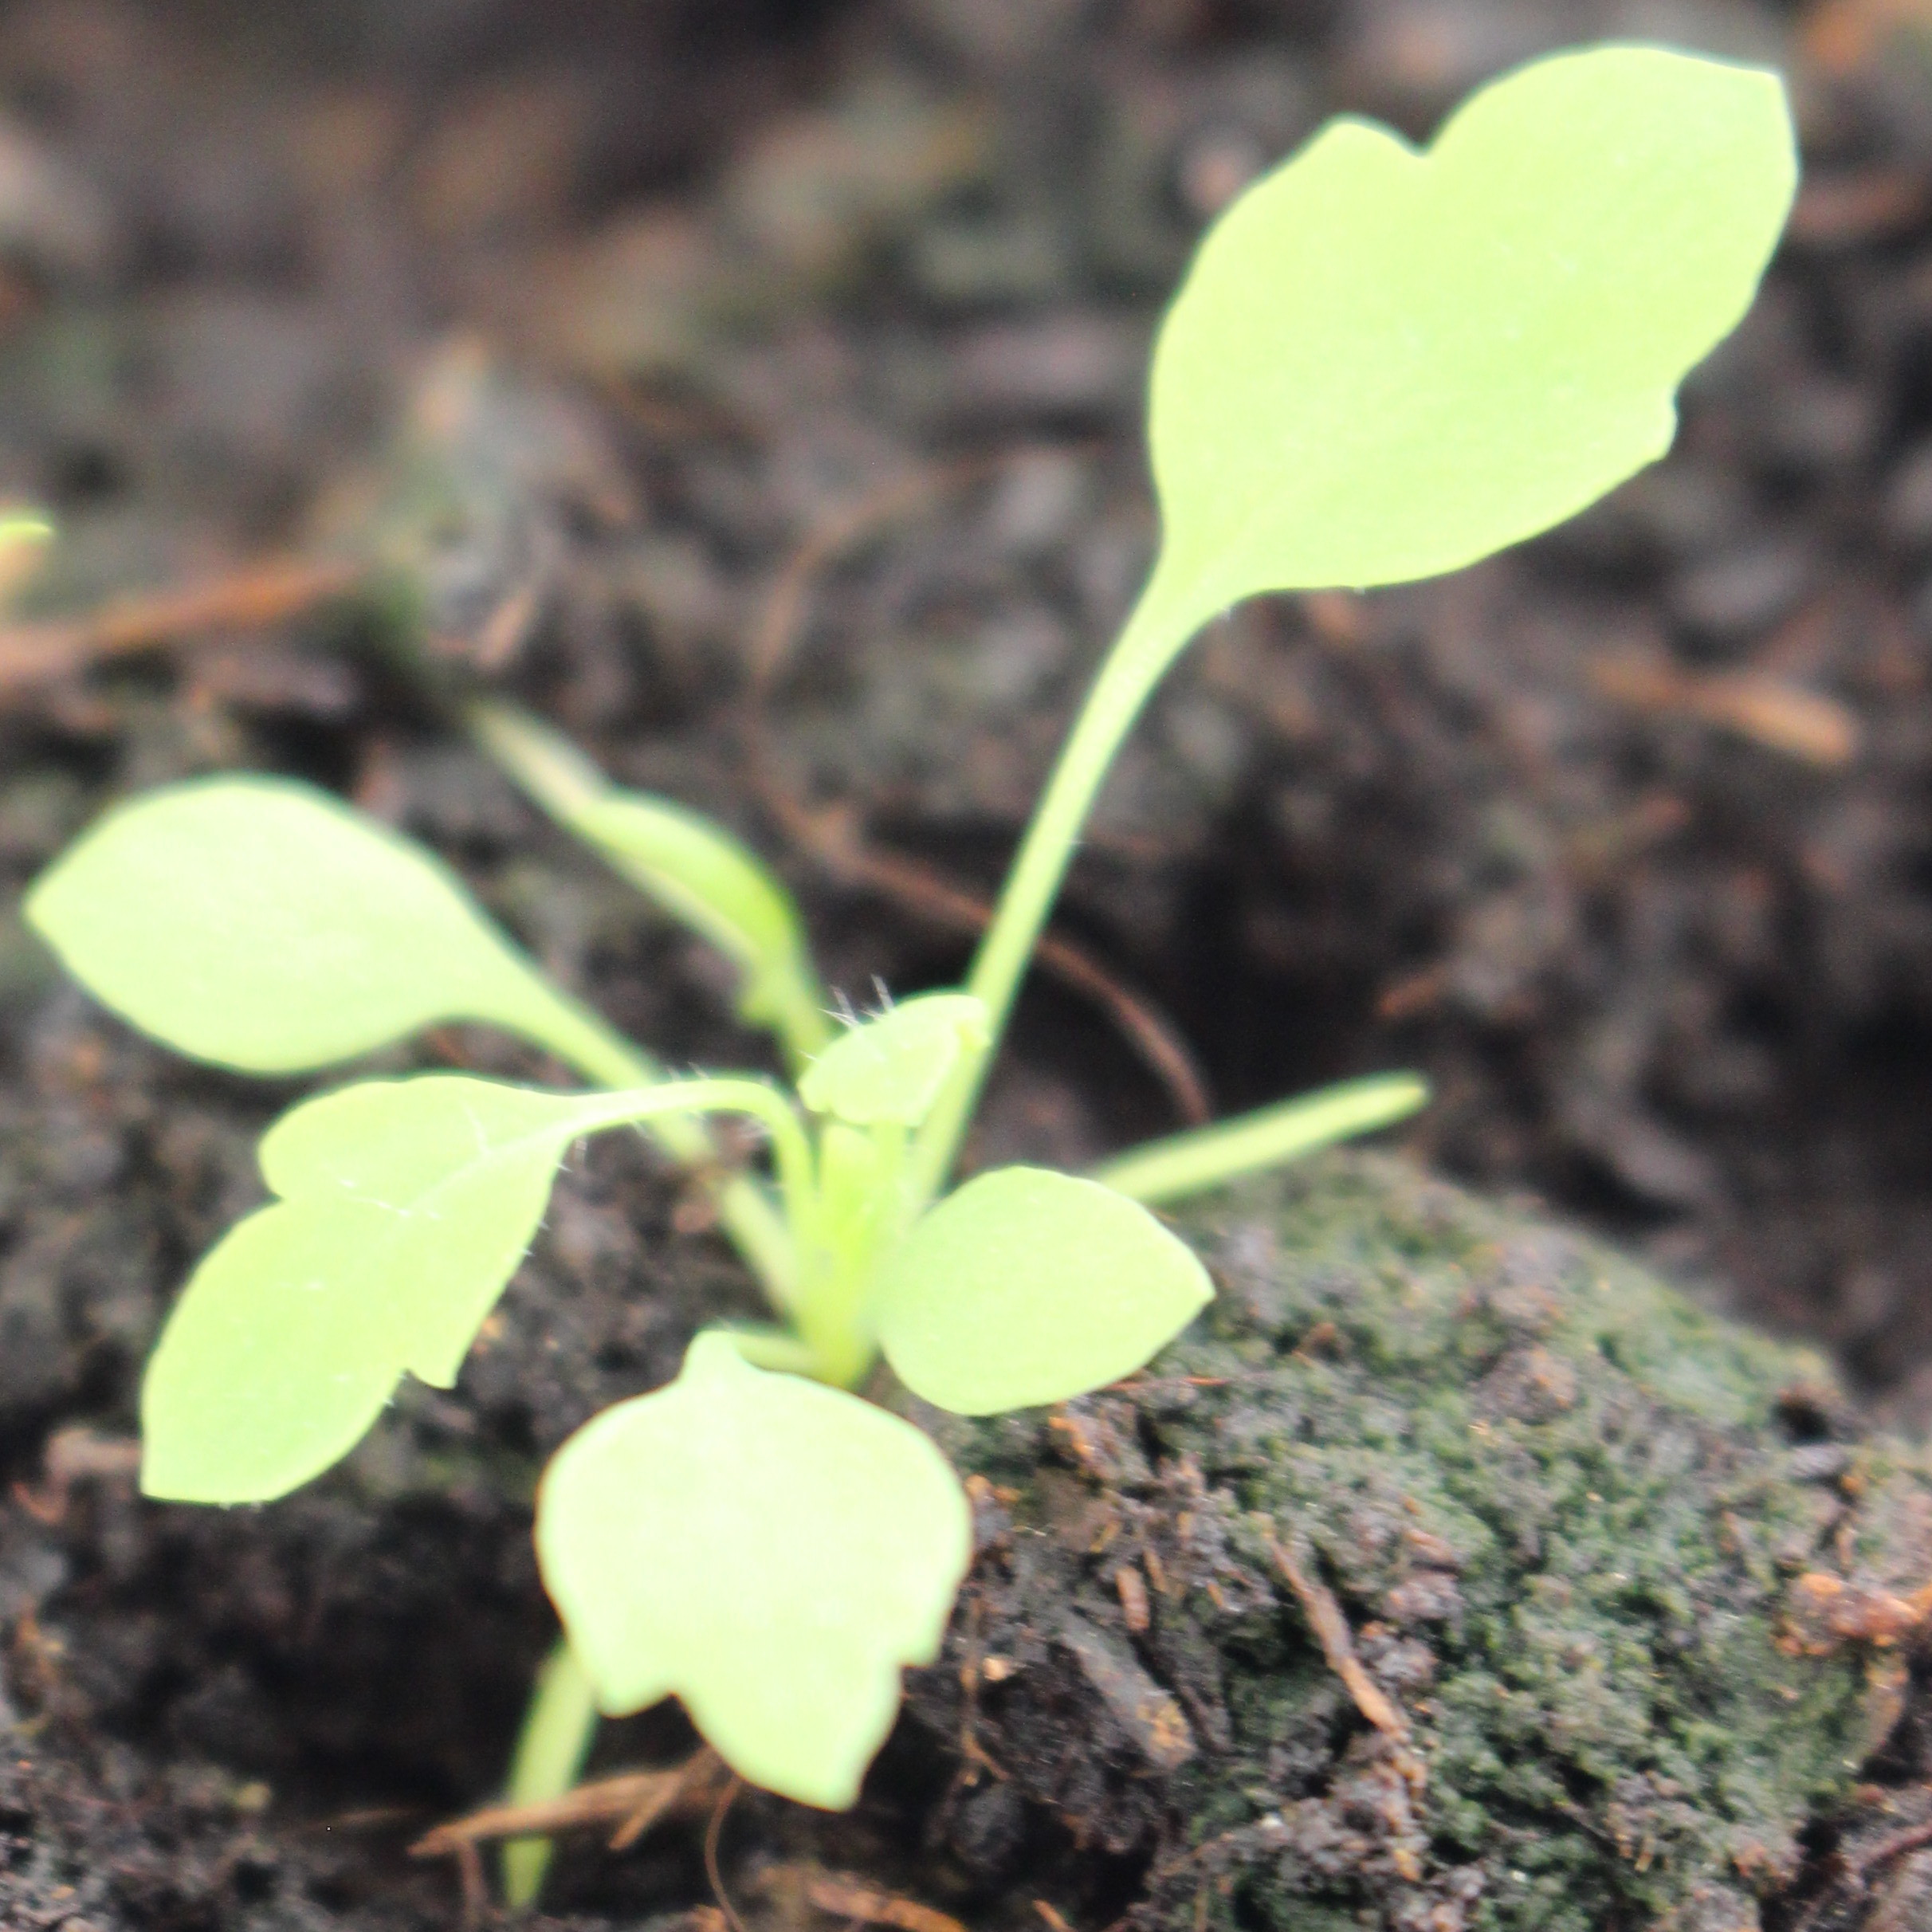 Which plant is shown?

Papaver rhoeas
